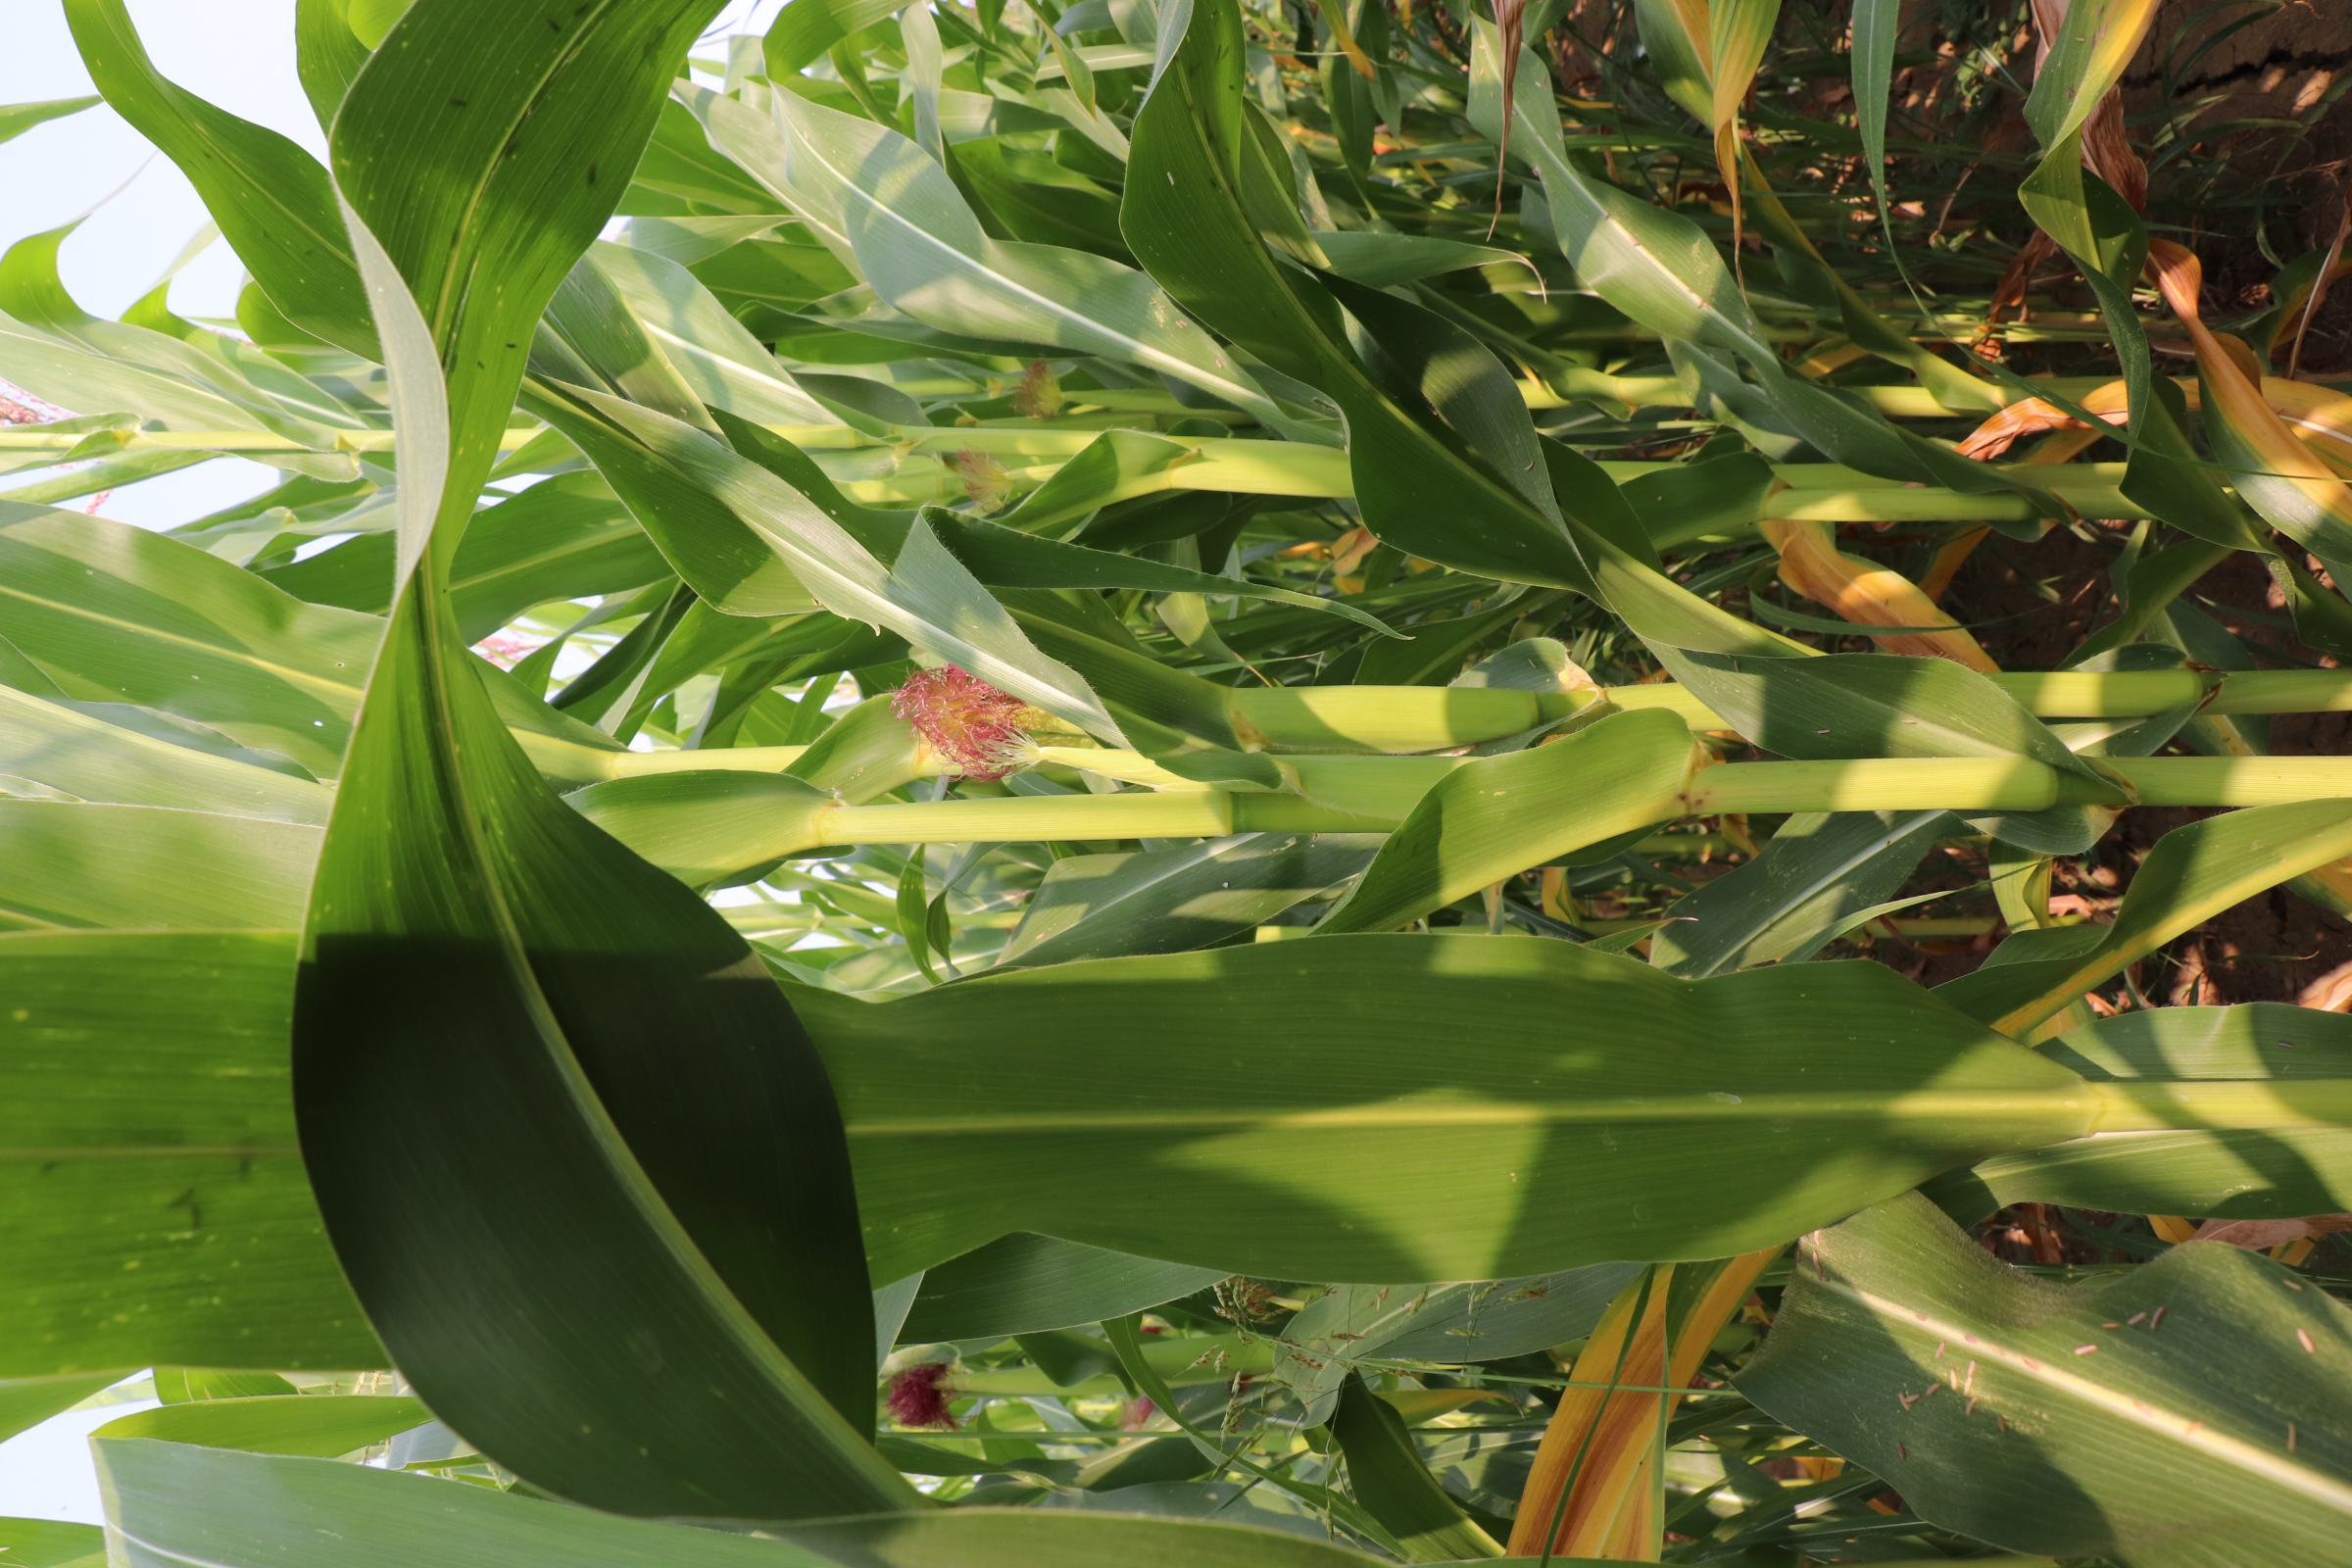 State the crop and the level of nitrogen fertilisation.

maize, no added nitrogen
